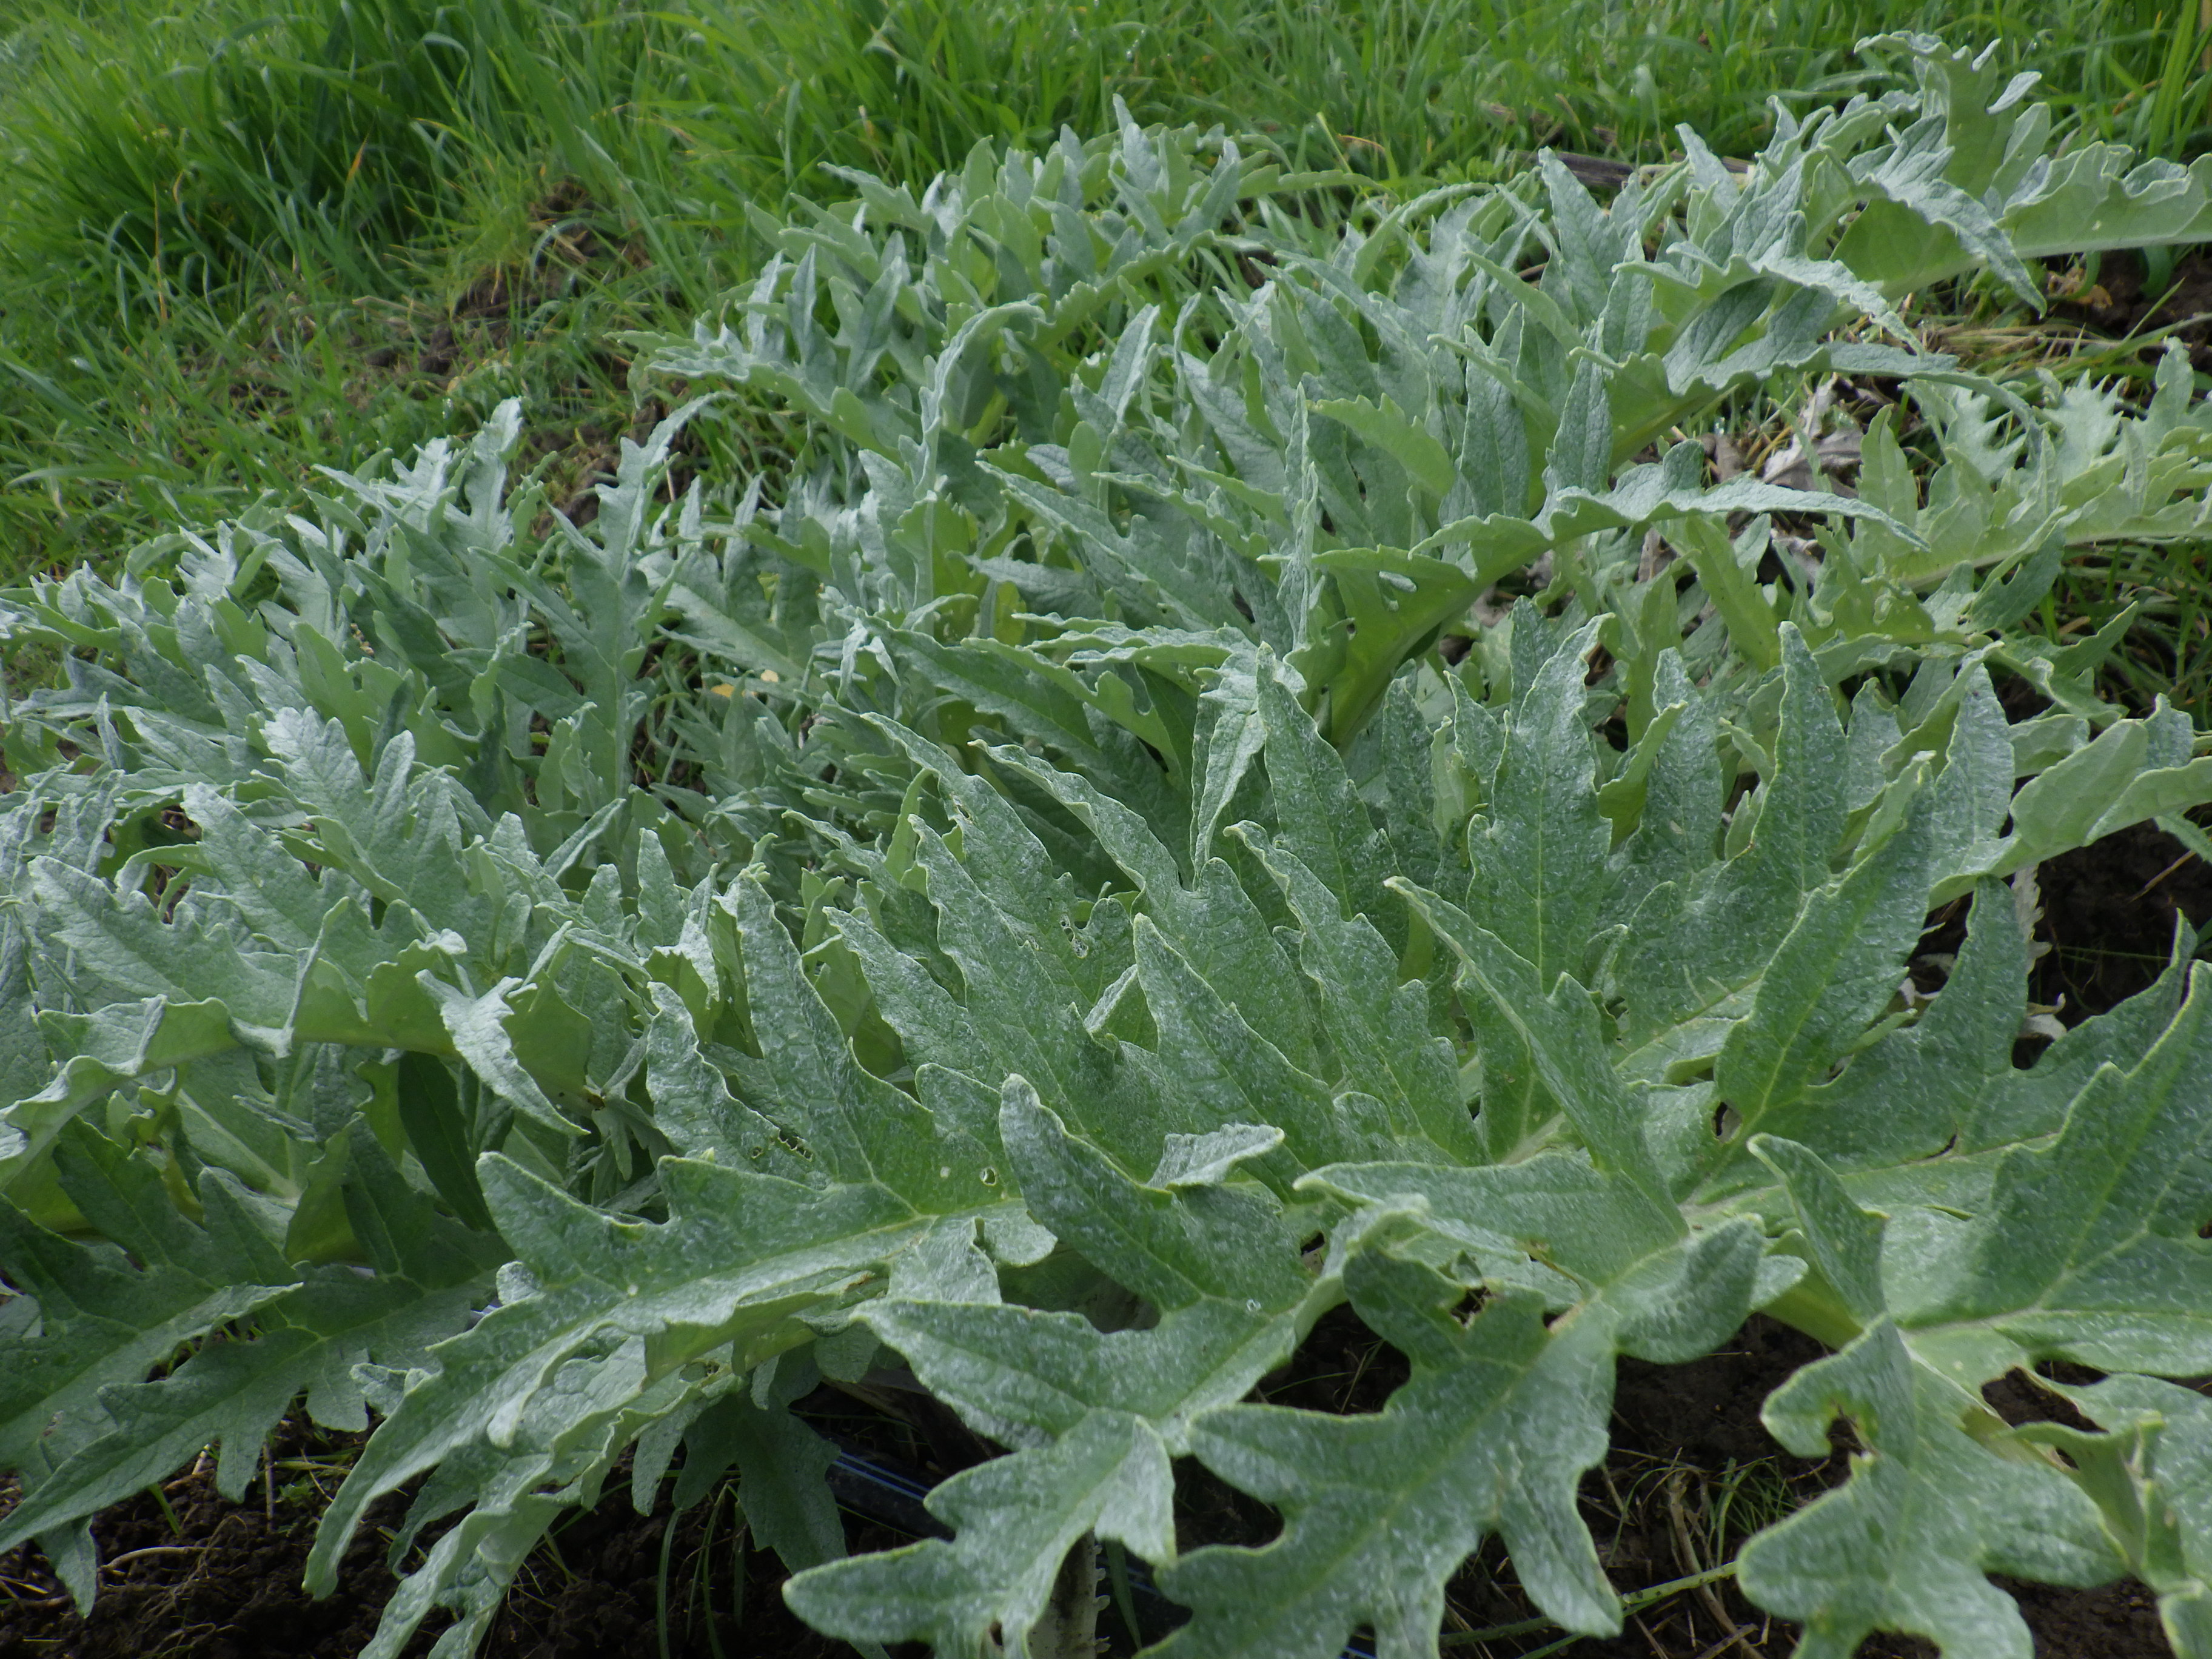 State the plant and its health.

artichoke, phytophagous
